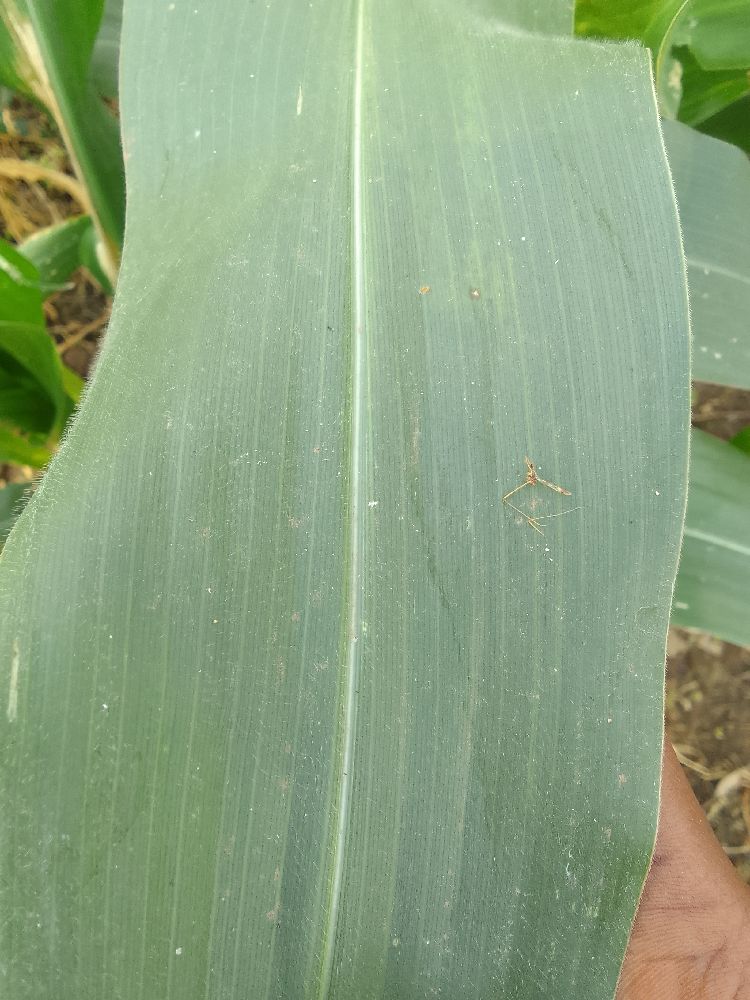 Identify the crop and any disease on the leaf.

maize, healthy
